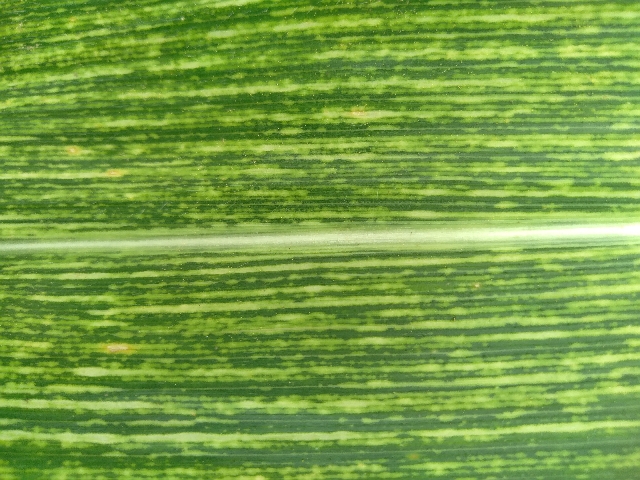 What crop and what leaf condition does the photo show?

maize, maize streak virus
